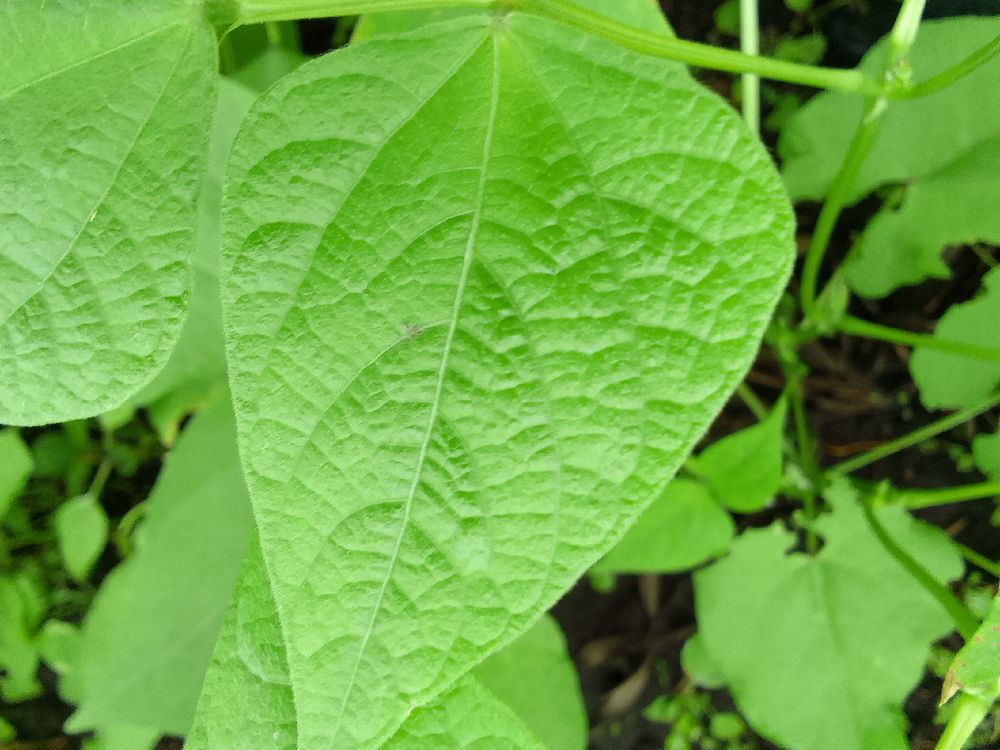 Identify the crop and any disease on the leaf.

common bean, healthy
